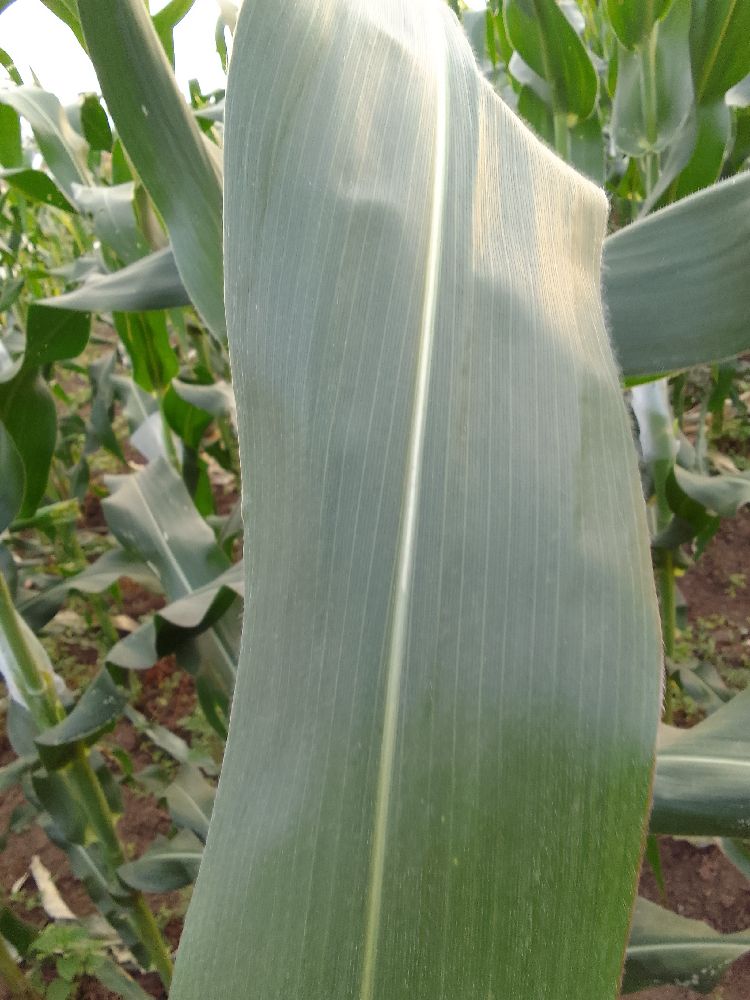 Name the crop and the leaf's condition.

maize, healthy
